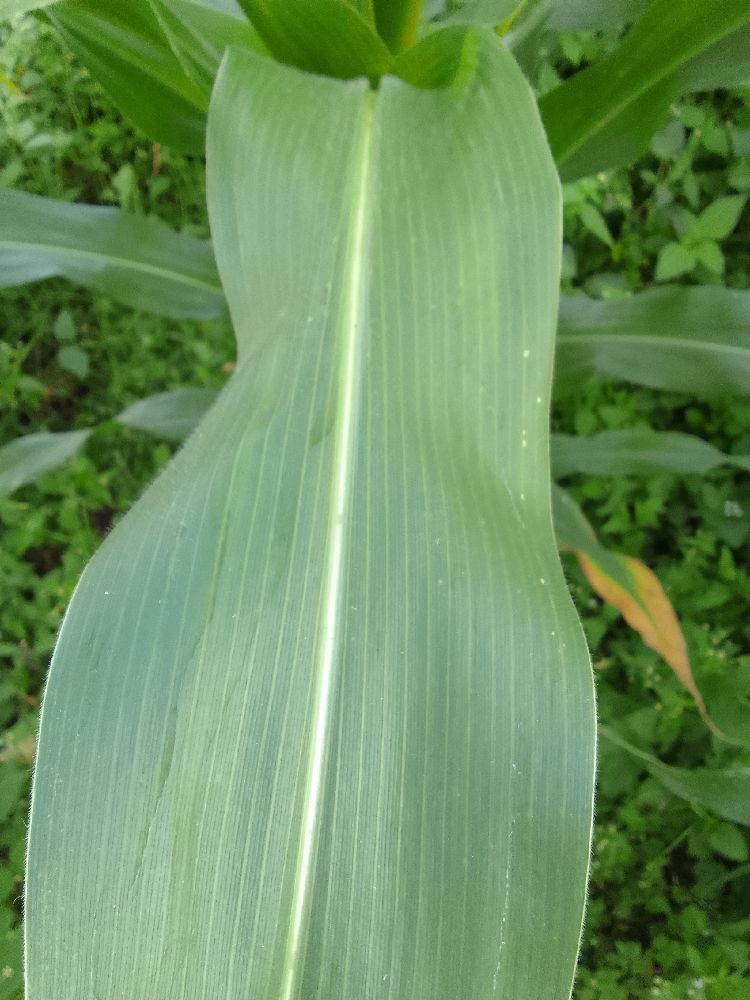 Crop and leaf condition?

maize, healthy
